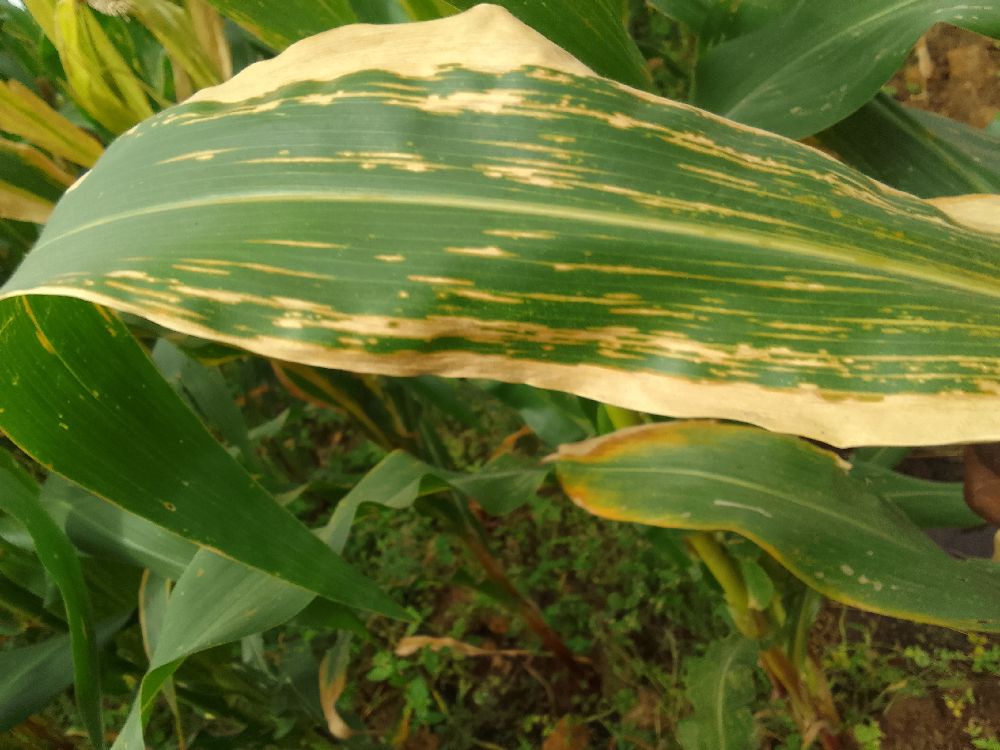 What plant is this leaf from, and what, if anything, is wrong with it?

maize, maize lethal necrosis
